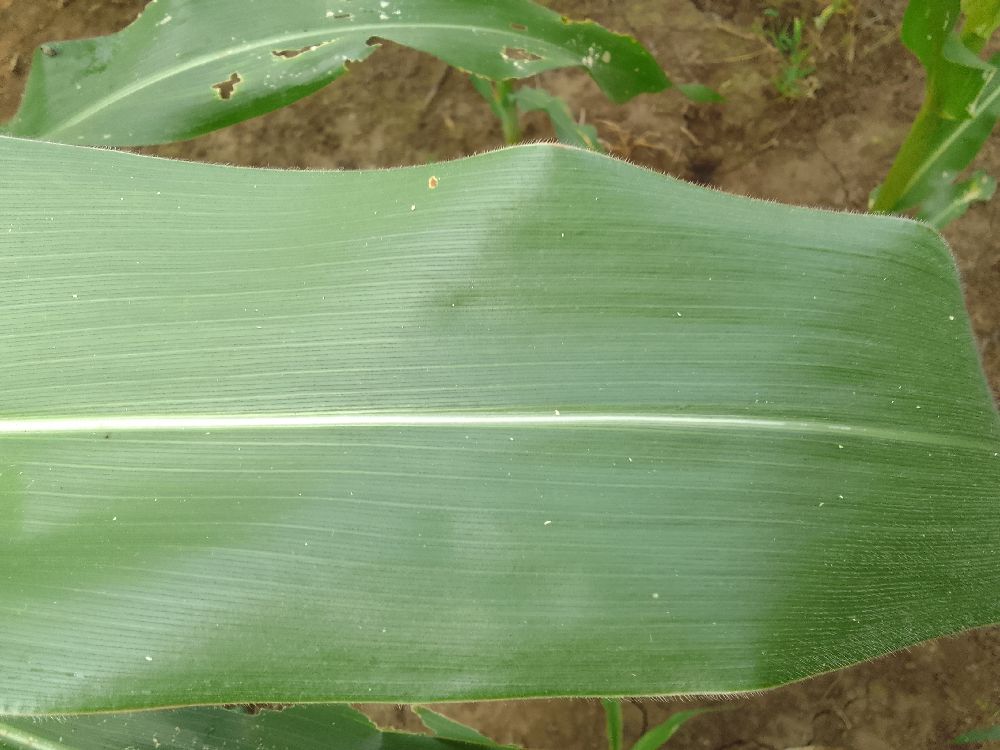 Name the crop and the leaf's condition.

maize, healthy
